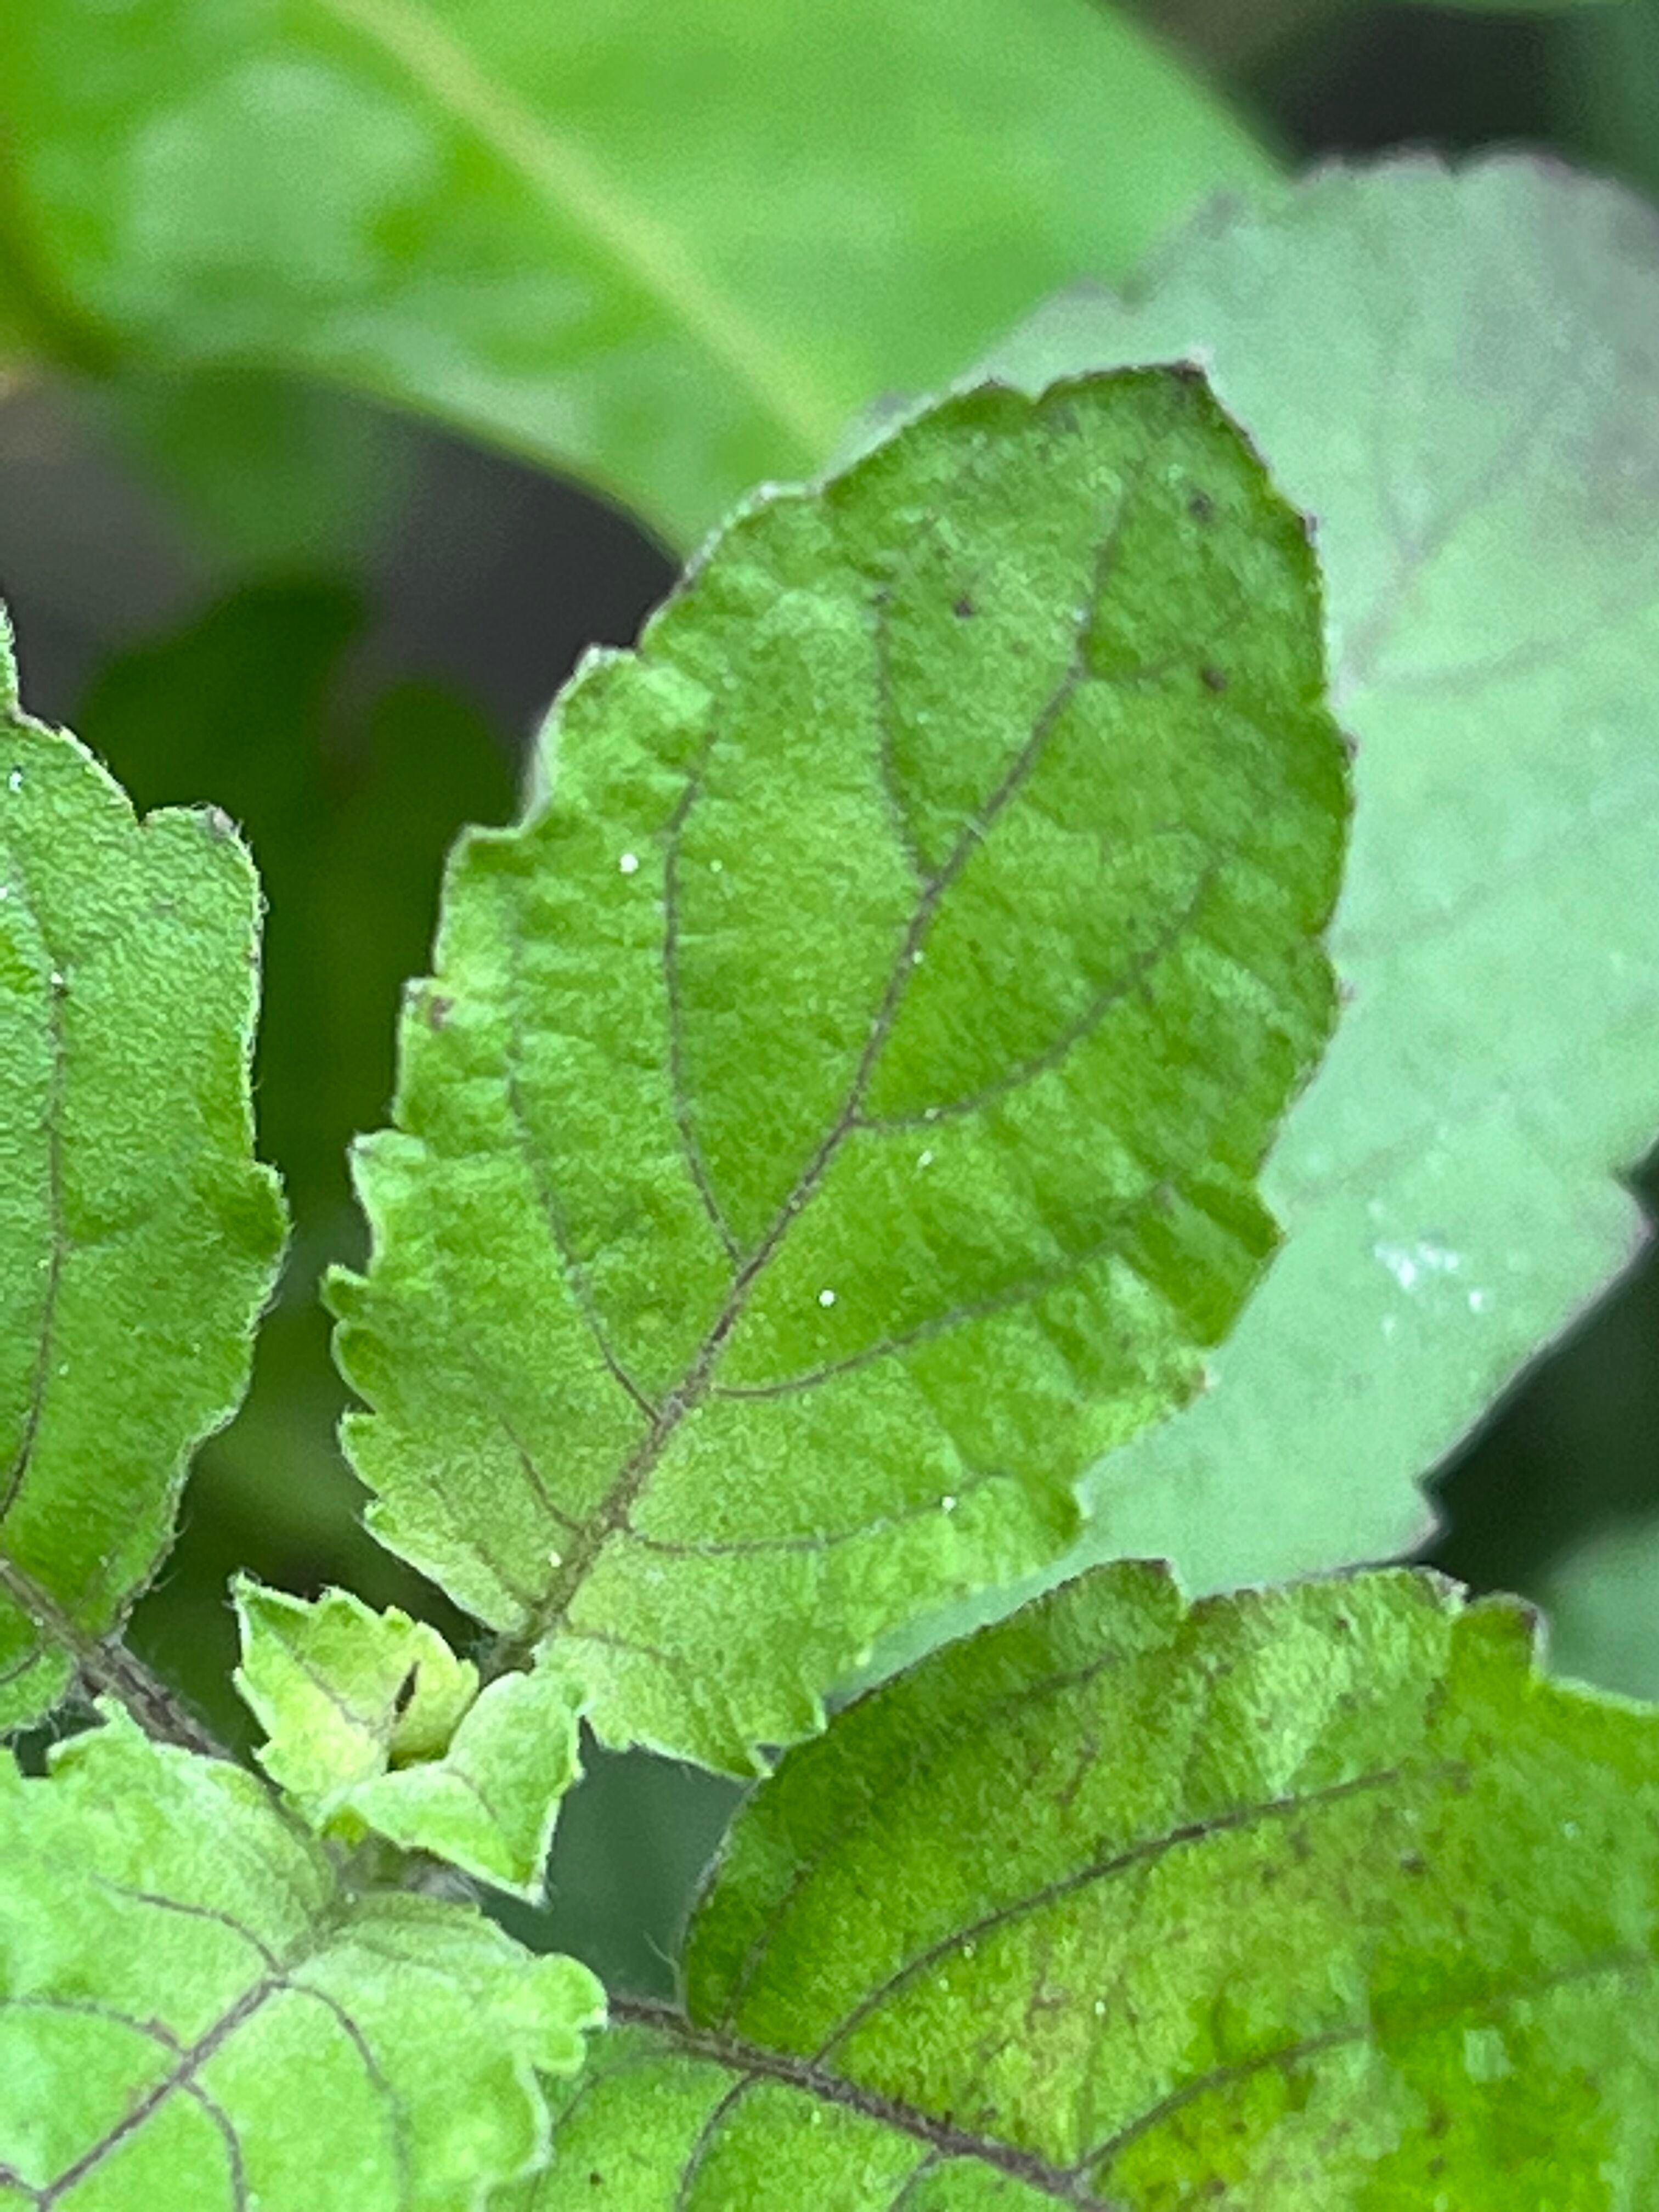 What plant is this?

tulshi
